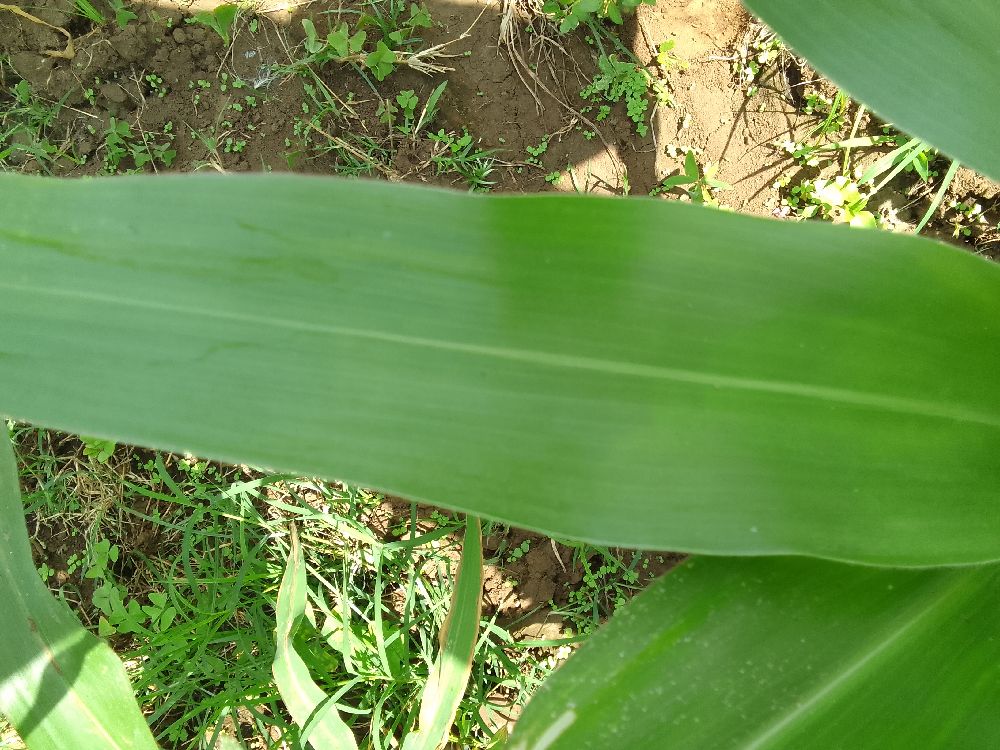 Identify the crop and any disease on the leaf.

maize, healthy
